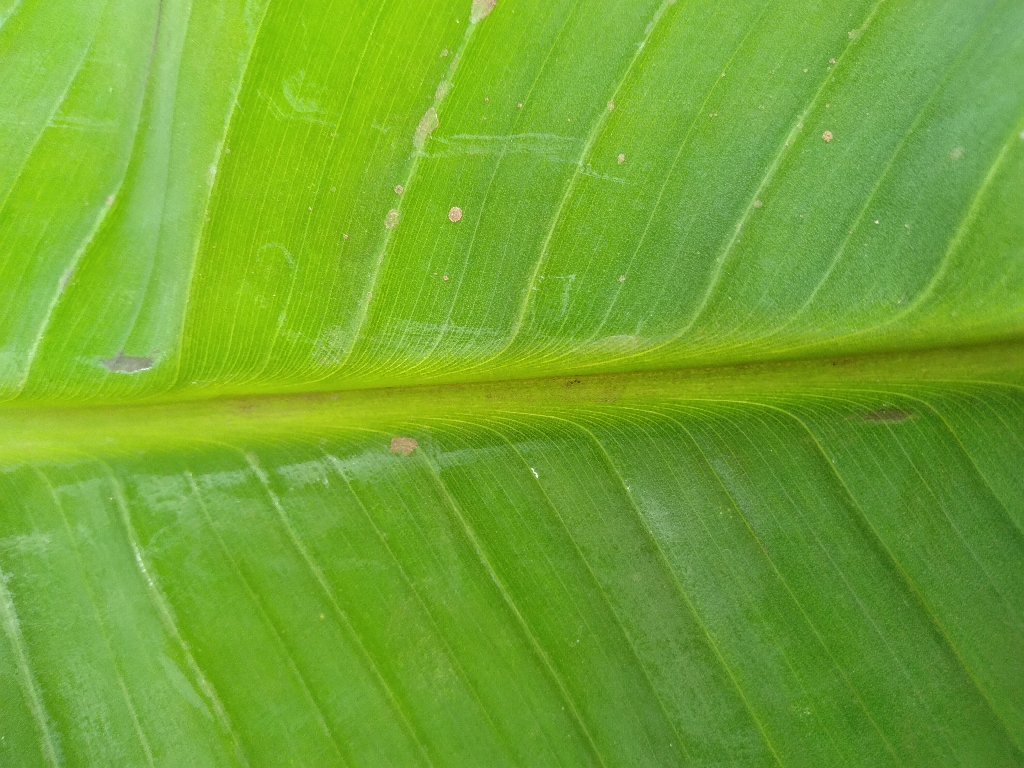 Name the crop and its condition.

banana, healthy
